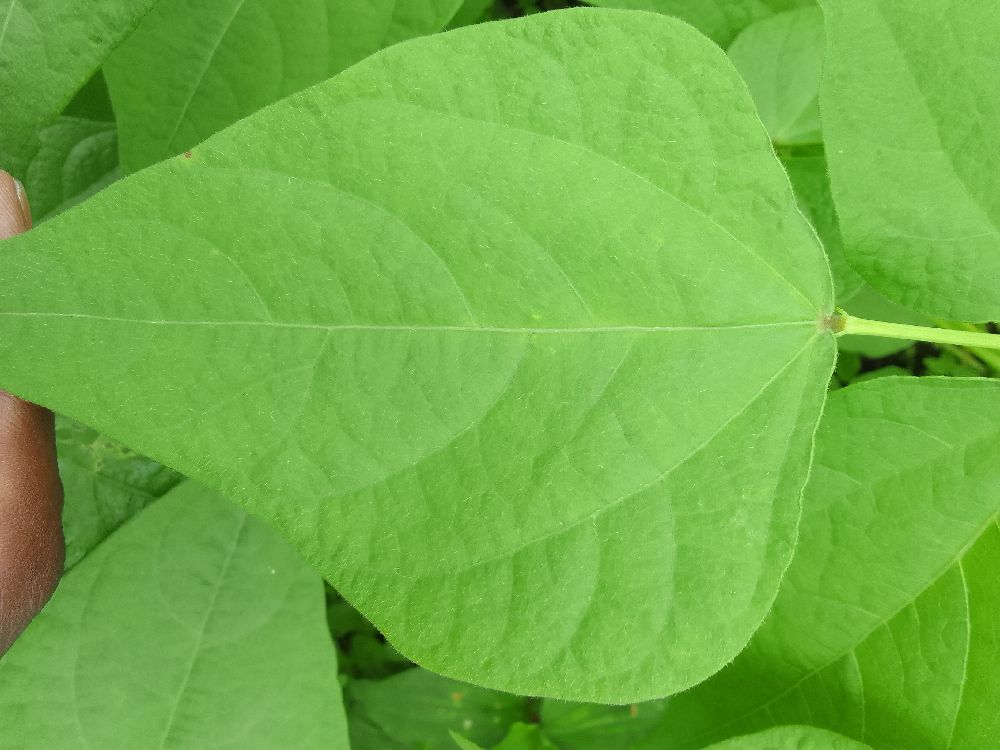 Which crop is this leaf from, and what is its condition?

common bean, healthy
